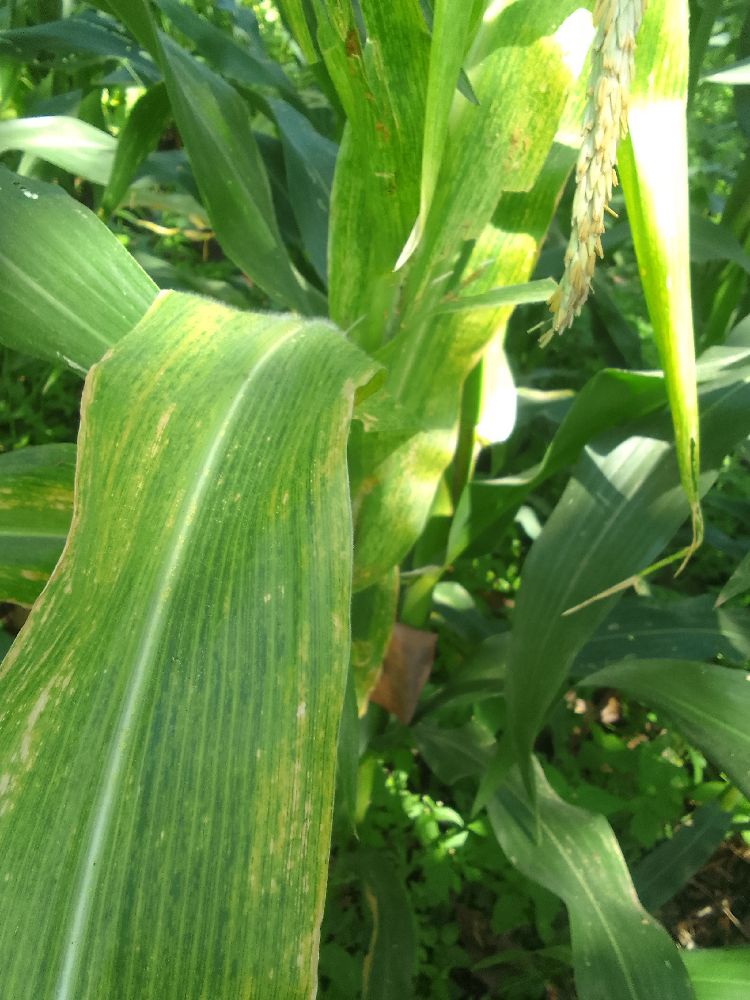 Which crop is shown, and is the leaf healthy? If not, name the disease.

maize, maize lethal necrosis
